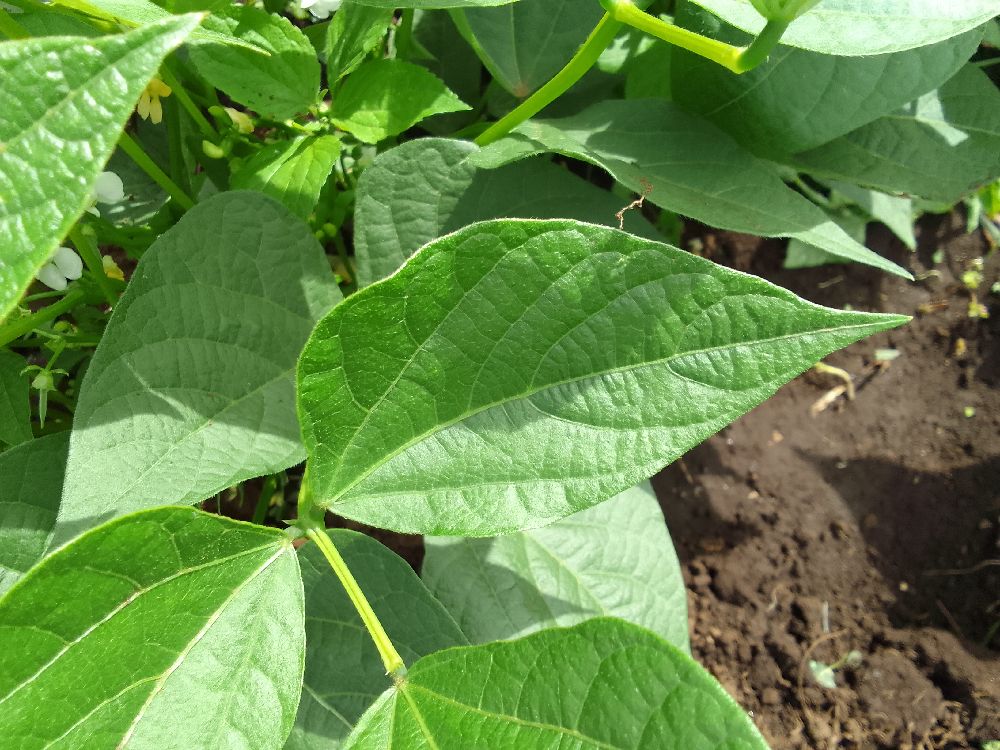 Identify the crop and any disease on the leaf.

common bean, healthy
